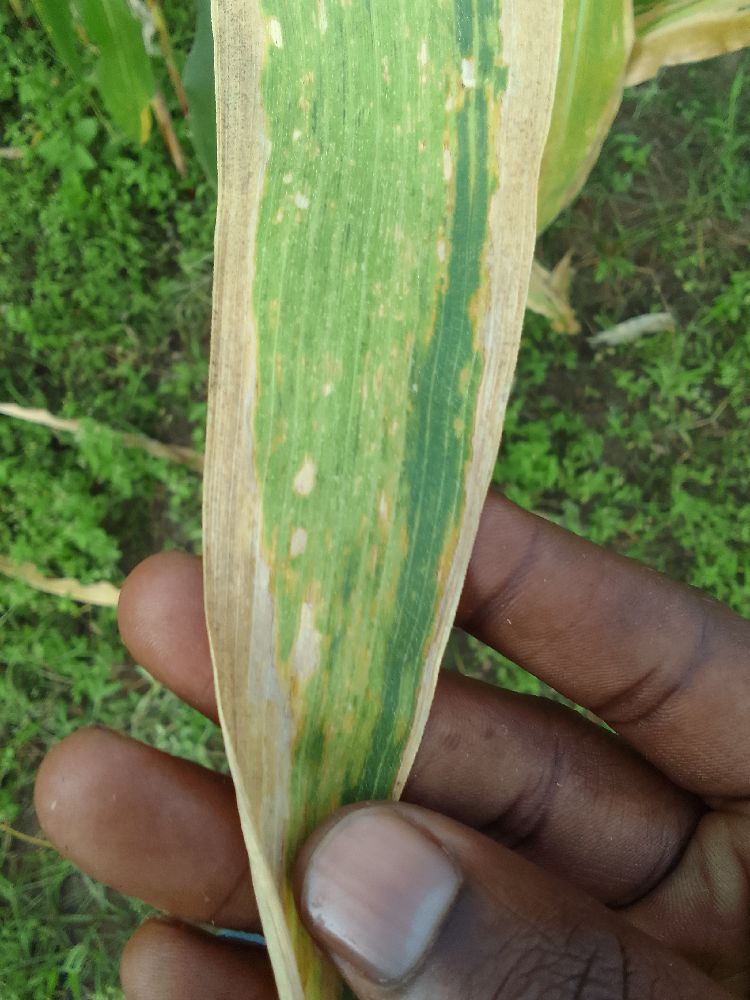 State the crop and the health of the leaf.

maize, maize lethal necrosis
